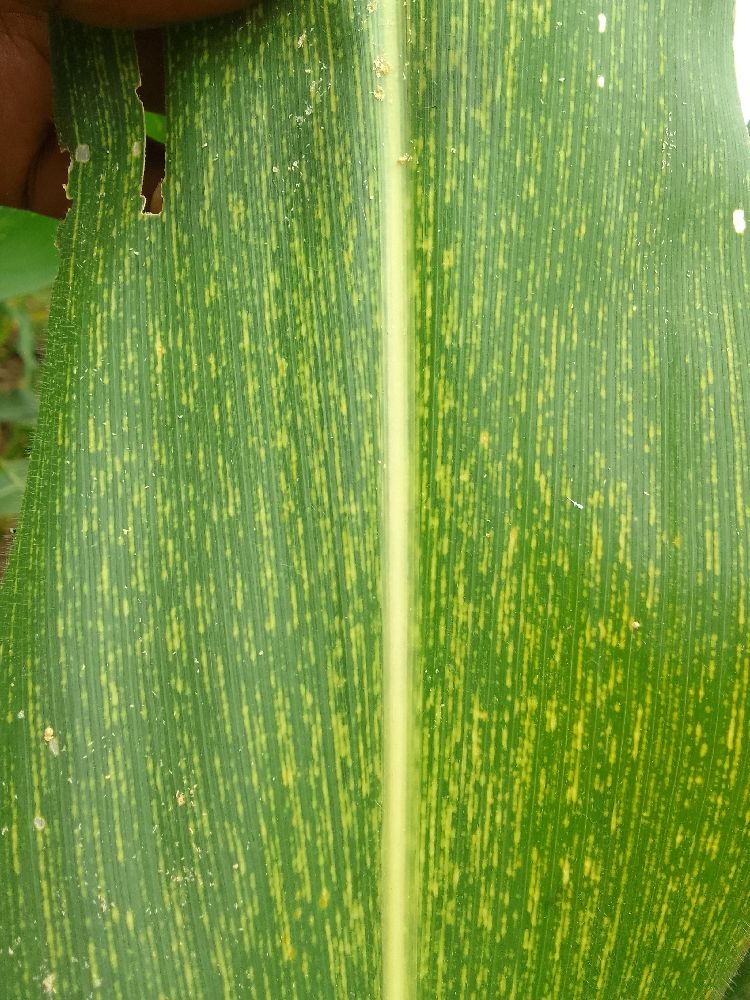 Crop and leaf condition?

maize, maize streak virus
